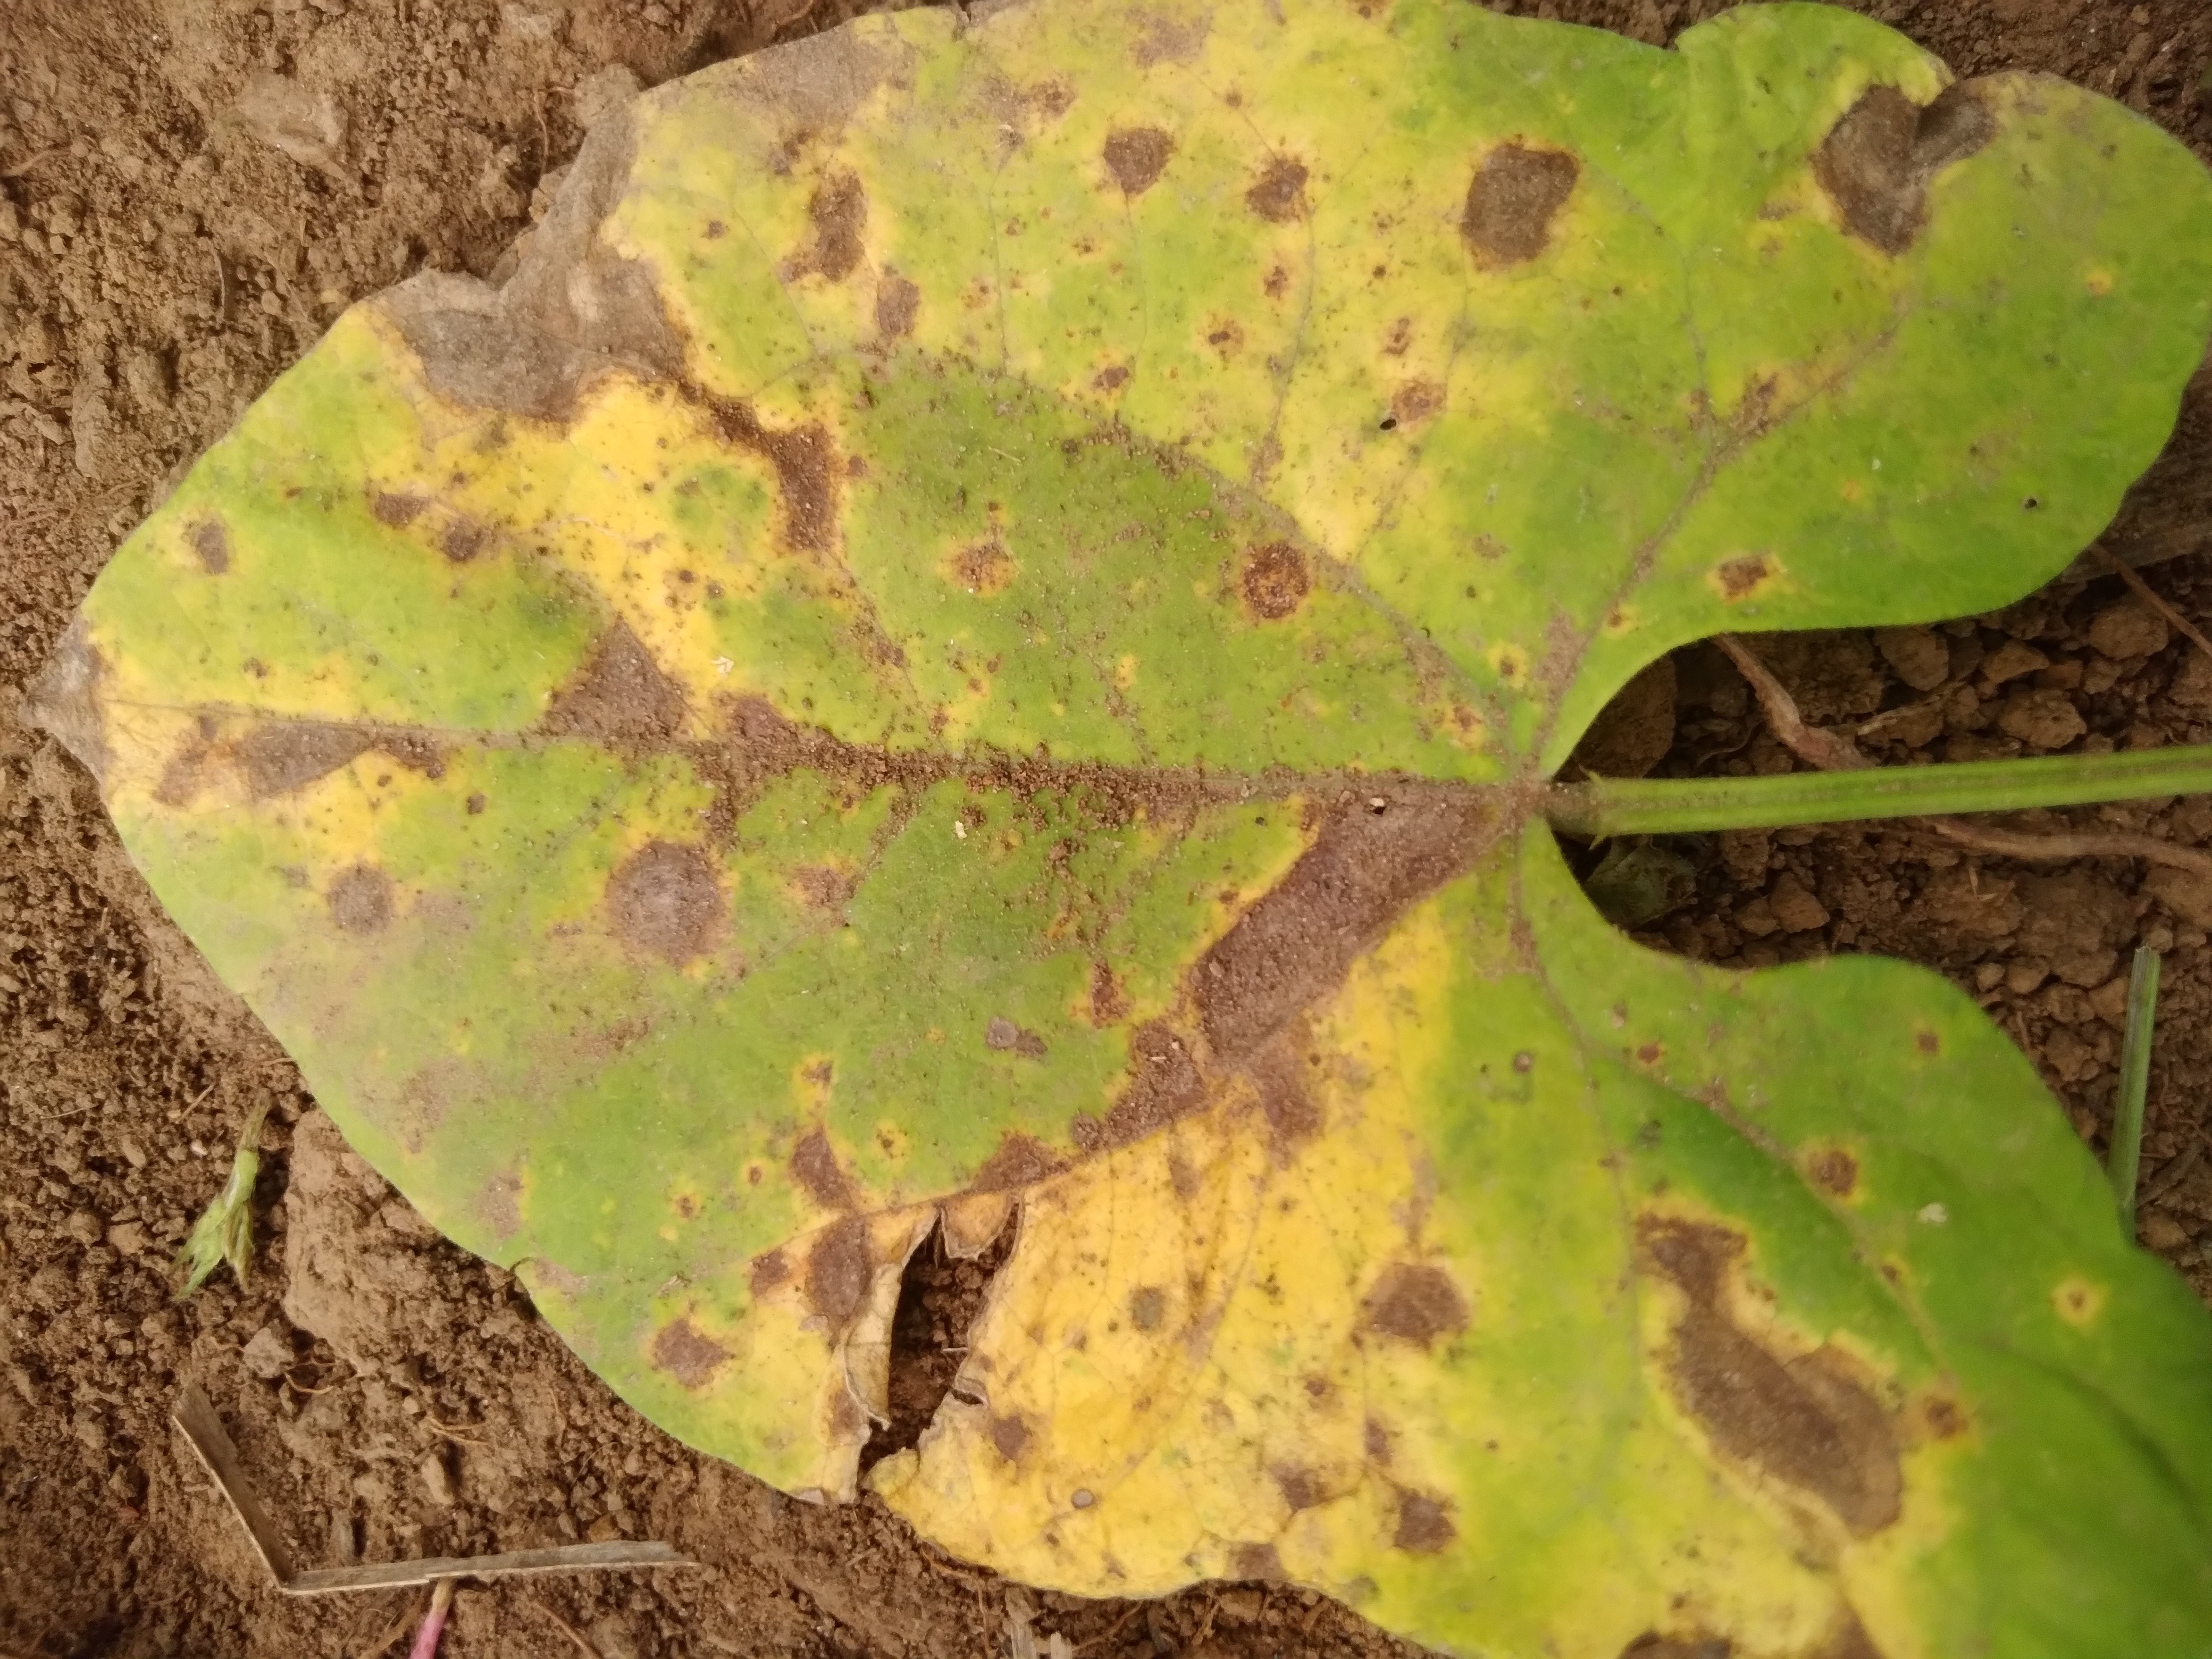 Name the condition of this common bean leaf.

rust
